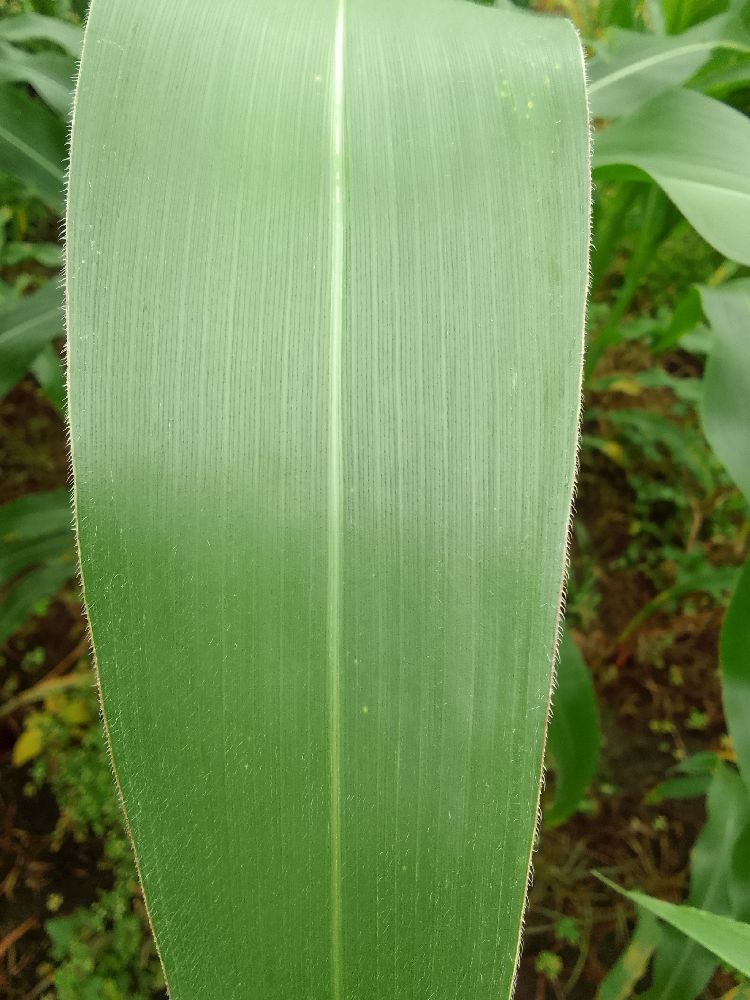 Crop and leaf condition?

maize, healthy
